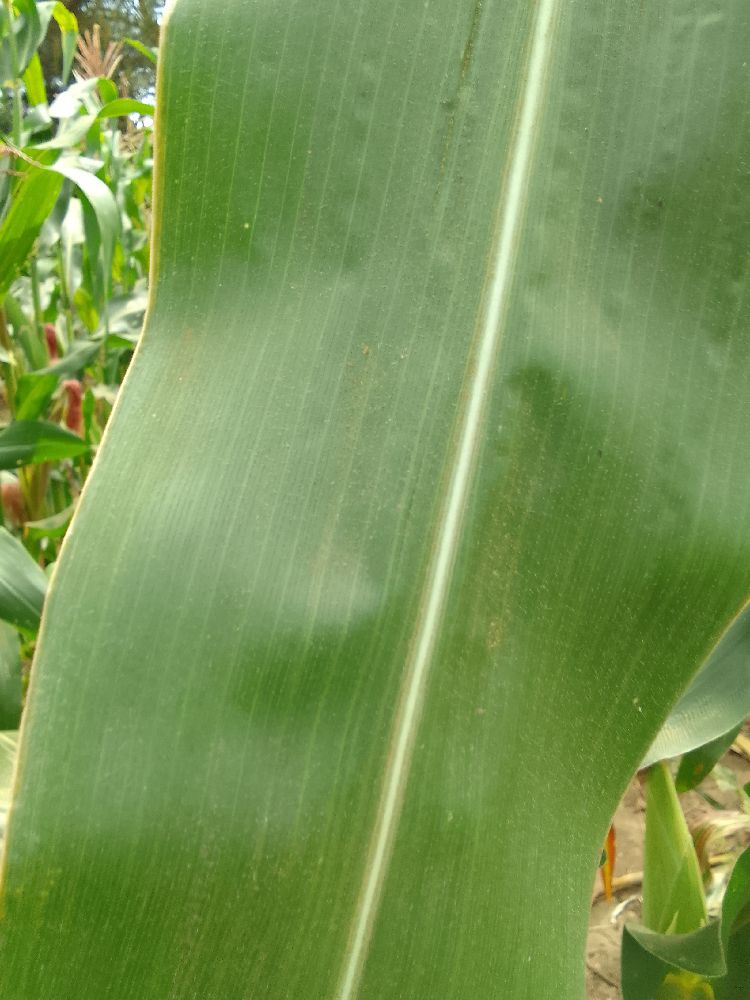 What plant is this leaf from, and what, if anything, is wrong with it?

maize, healthy
